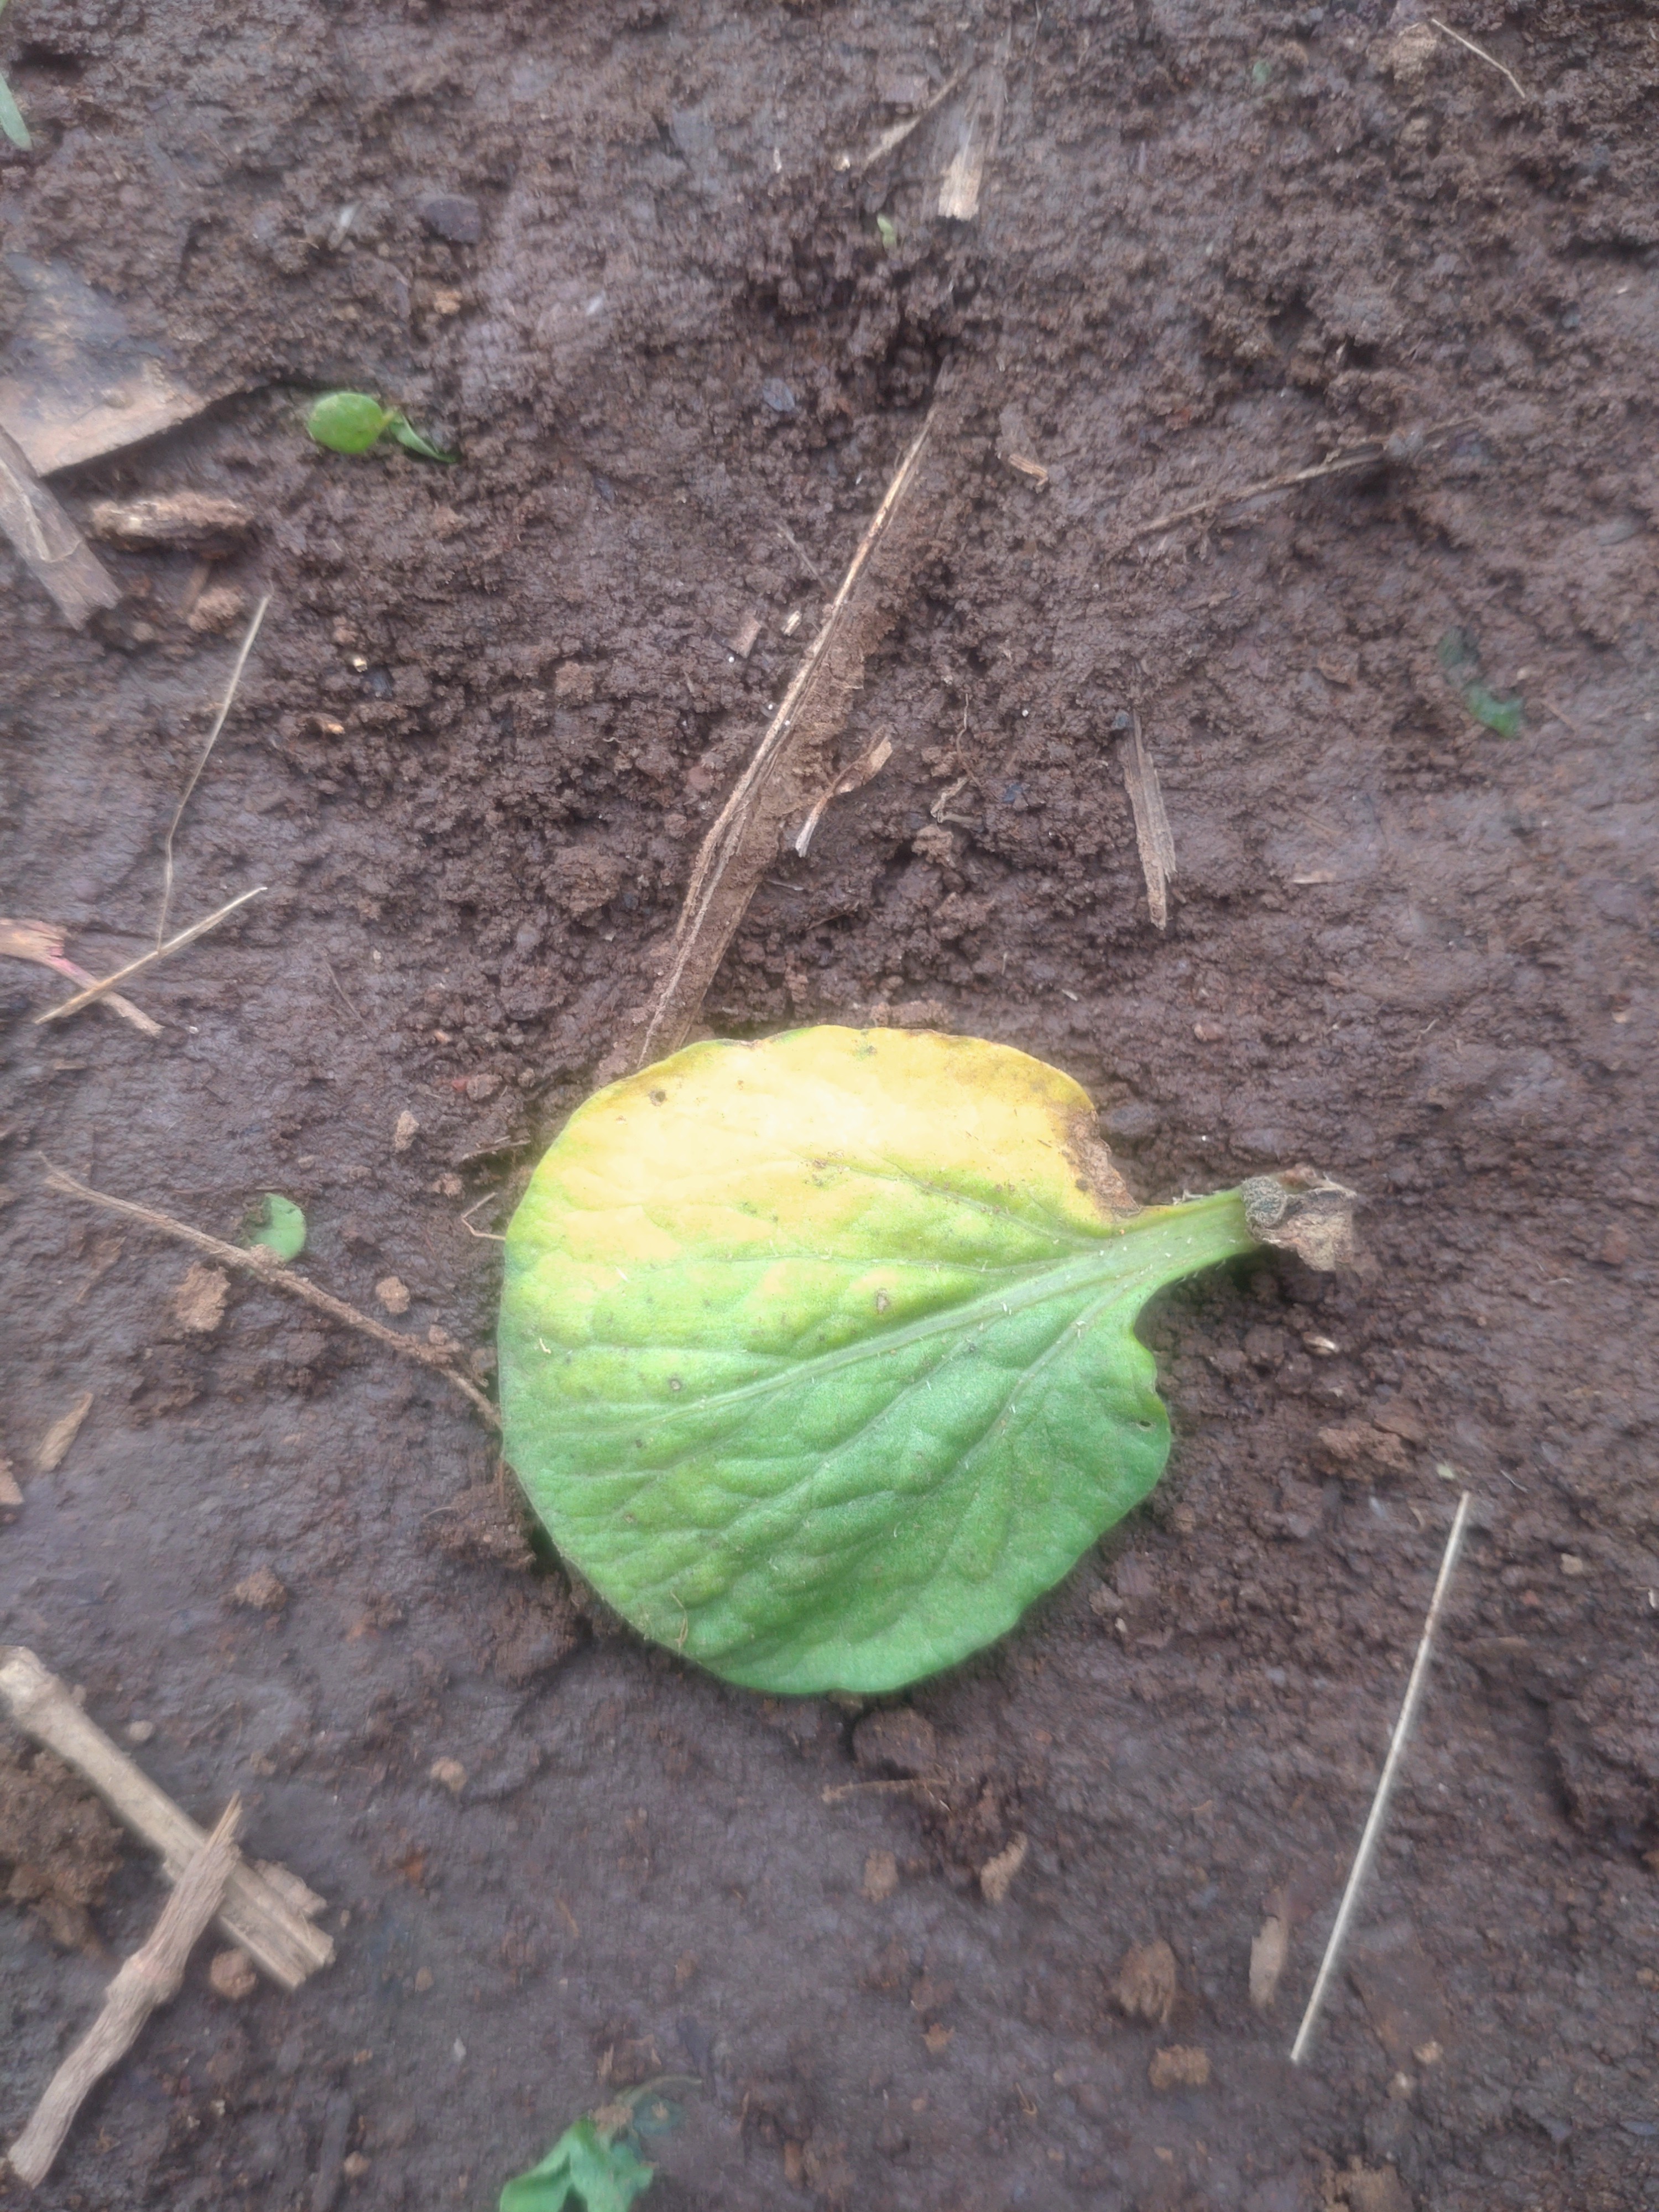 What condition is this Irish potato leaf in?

late blight
